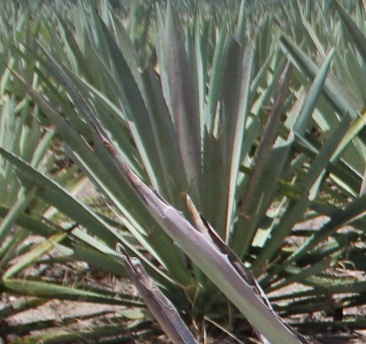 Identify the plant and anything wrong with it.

agave, spotted
